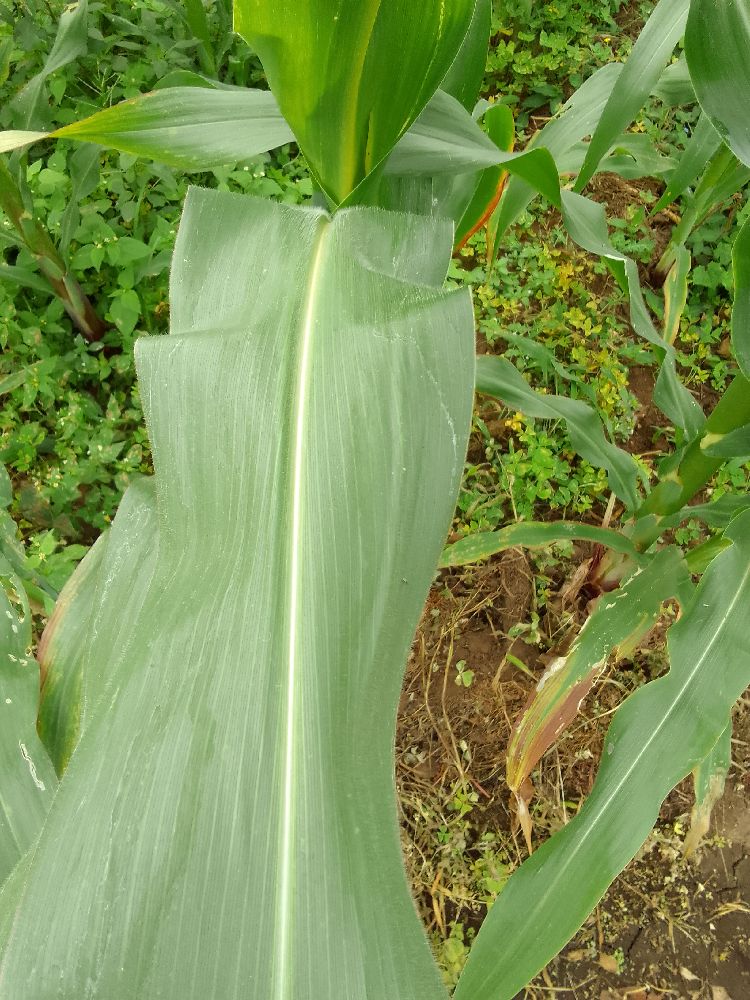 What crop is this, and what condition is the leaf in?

maize, healthy
